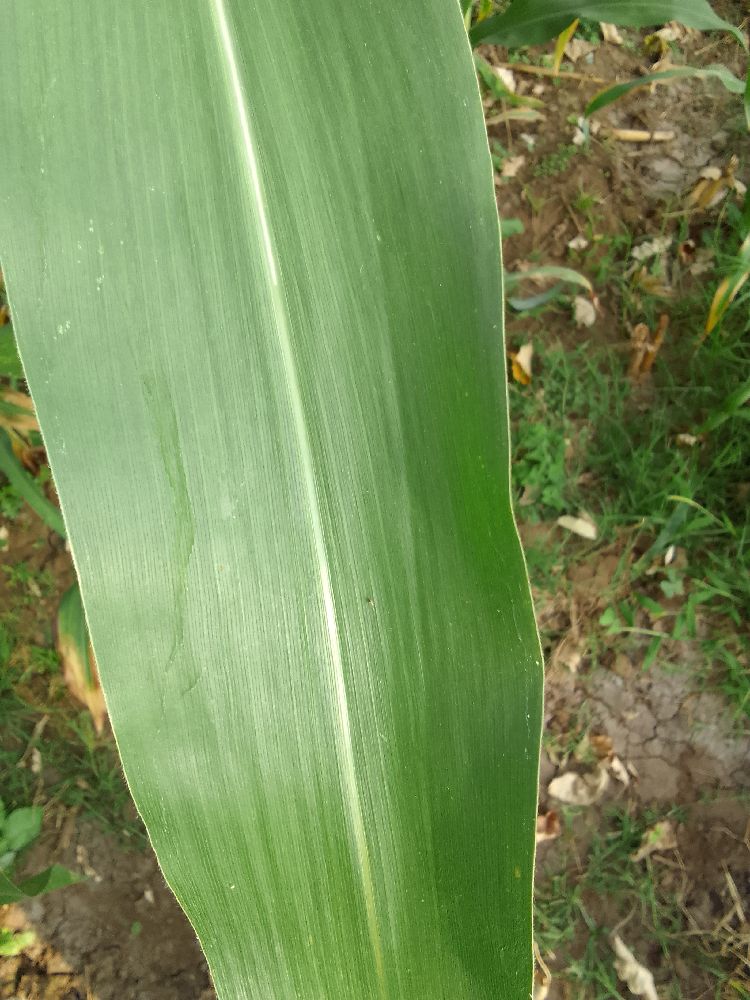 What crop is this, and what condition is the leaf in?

maize, healthy
